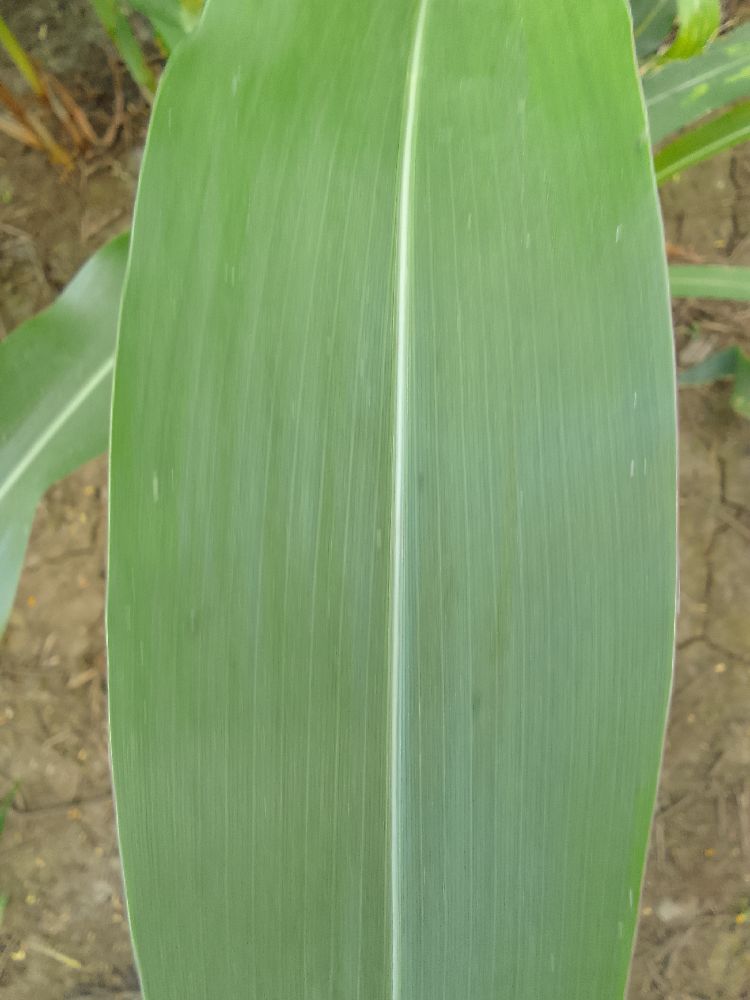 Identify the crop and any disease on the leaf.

maize, healthy
